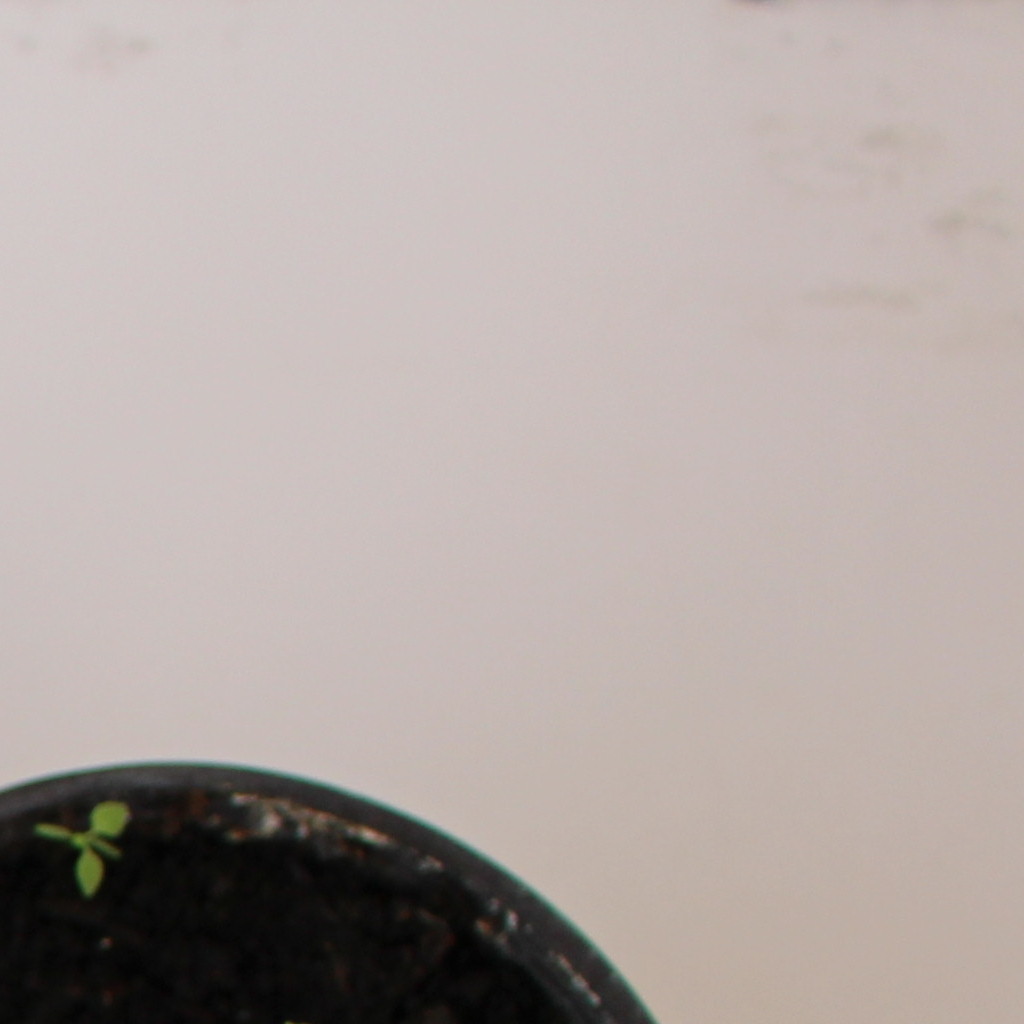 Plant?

Papaver rhoeas
